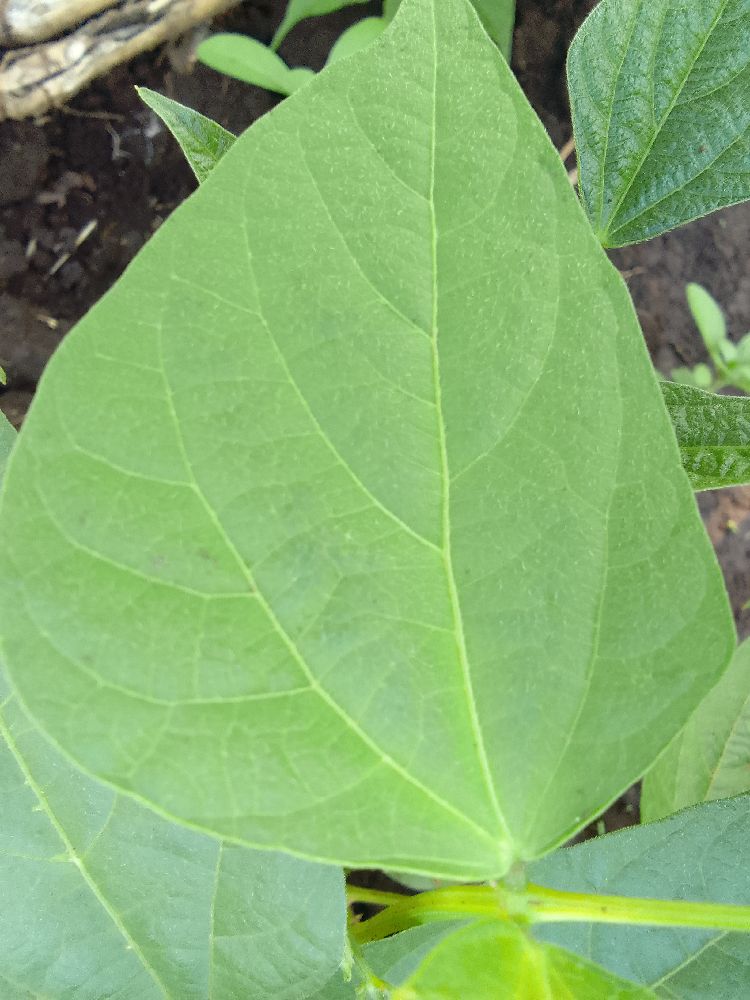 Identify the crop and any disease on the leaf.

common bean, healthy
